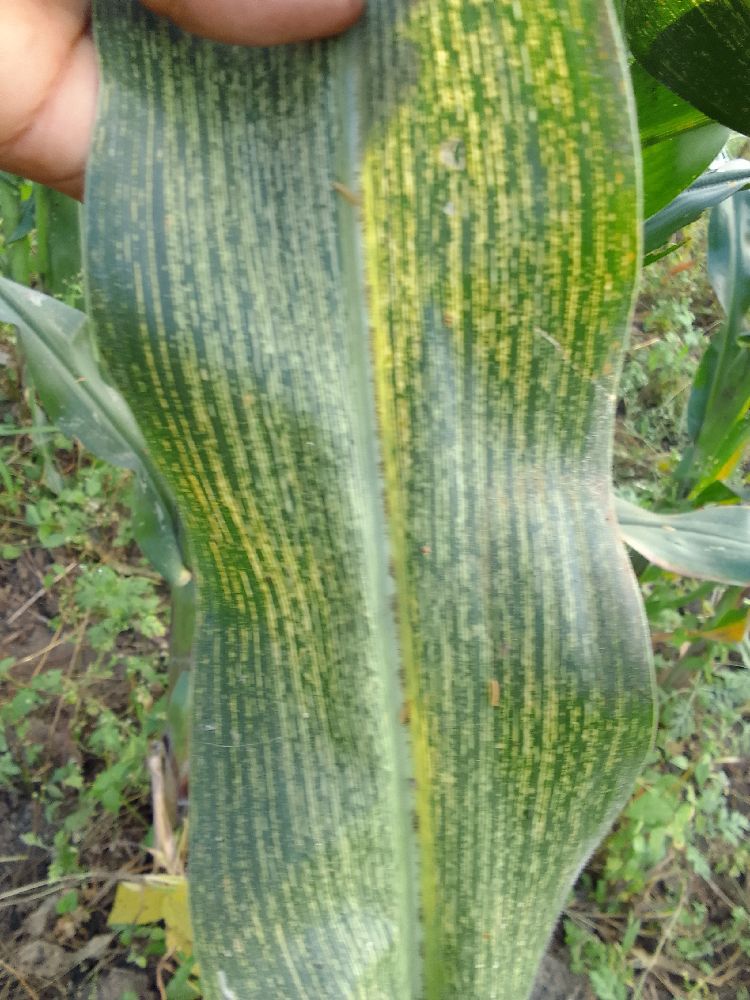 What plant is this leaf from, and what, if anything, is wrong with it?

maize, maize streak virus
